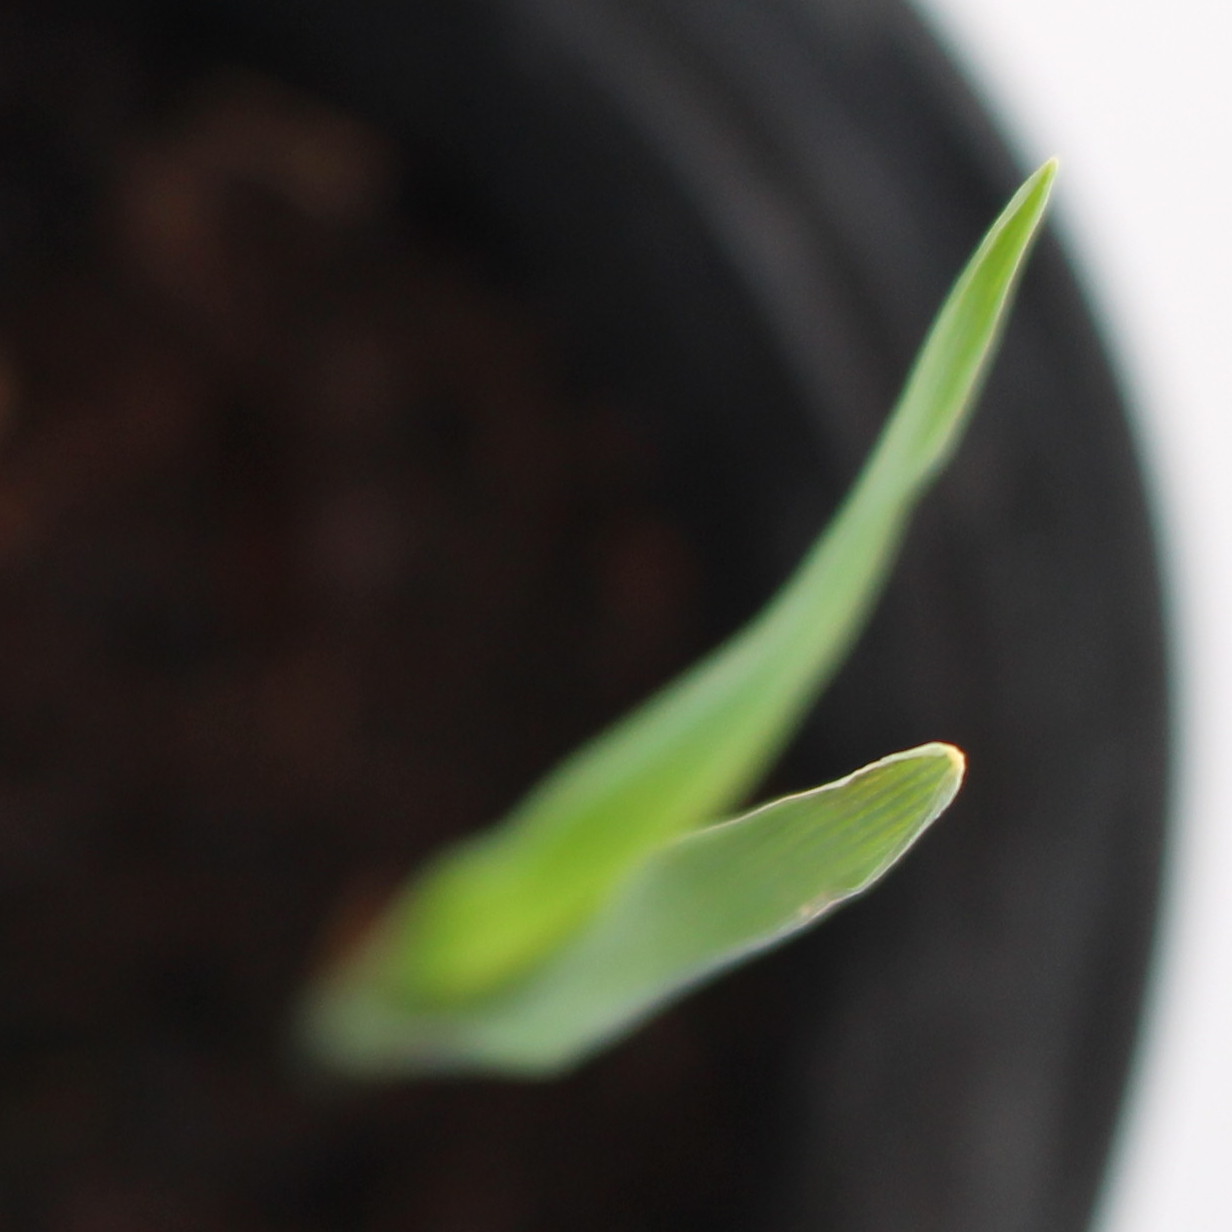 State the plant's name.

Avena sterilis
